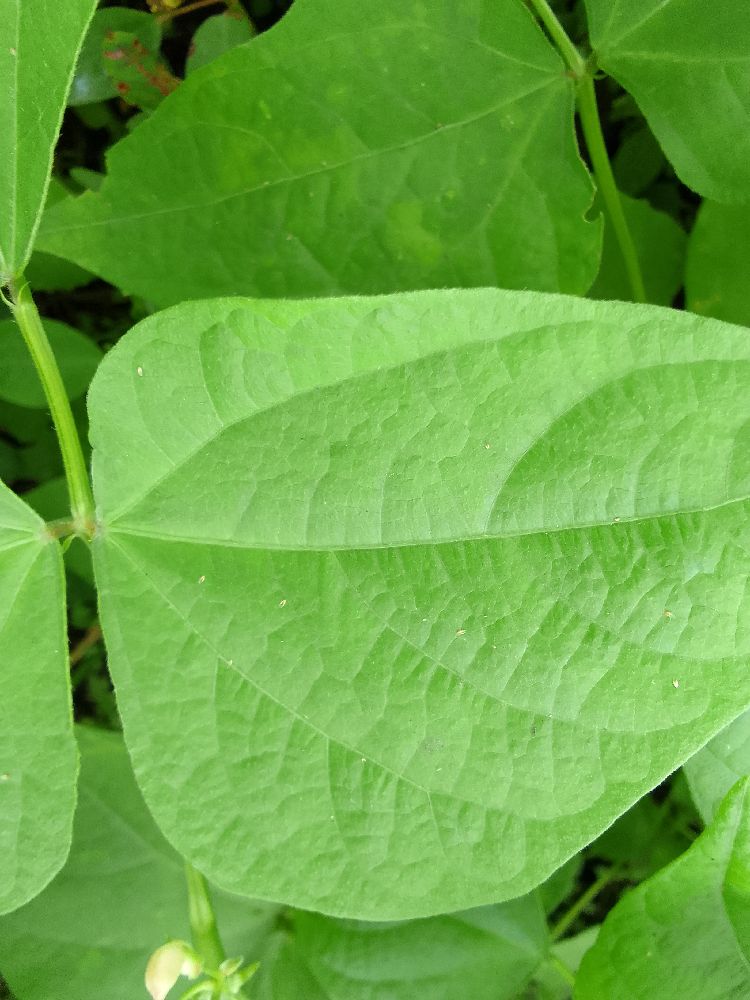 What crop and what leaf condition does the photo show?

common bean, healthy
